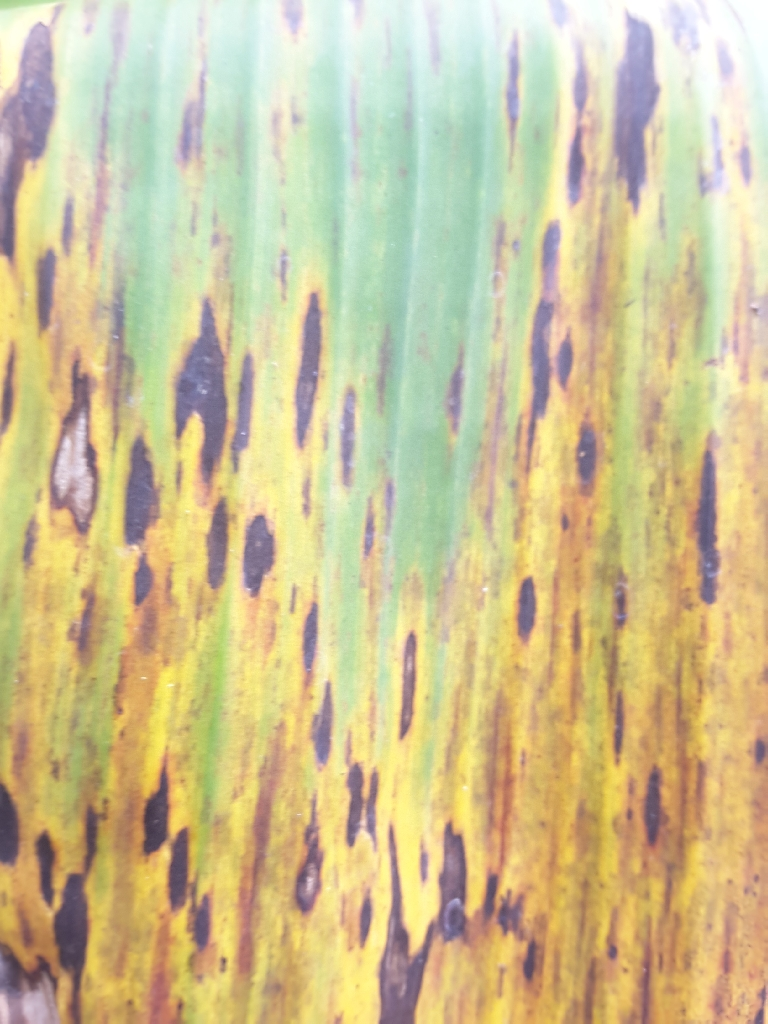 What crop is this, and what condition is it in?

banana, black sigatoka
